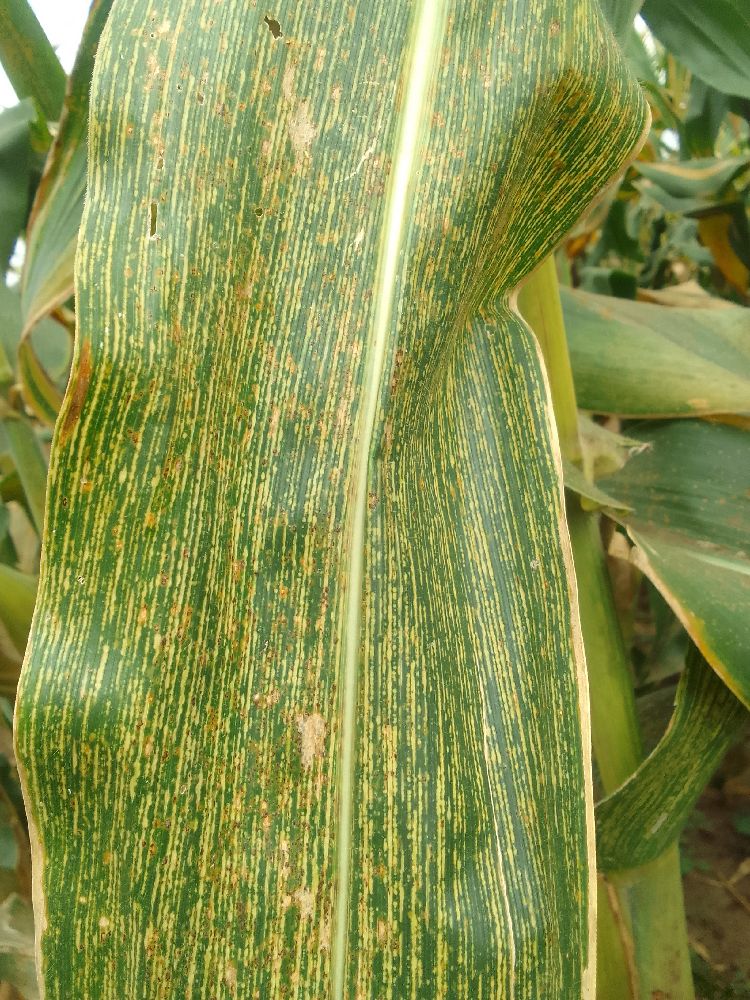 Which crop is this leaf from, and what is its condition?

maize, maize streak virus
